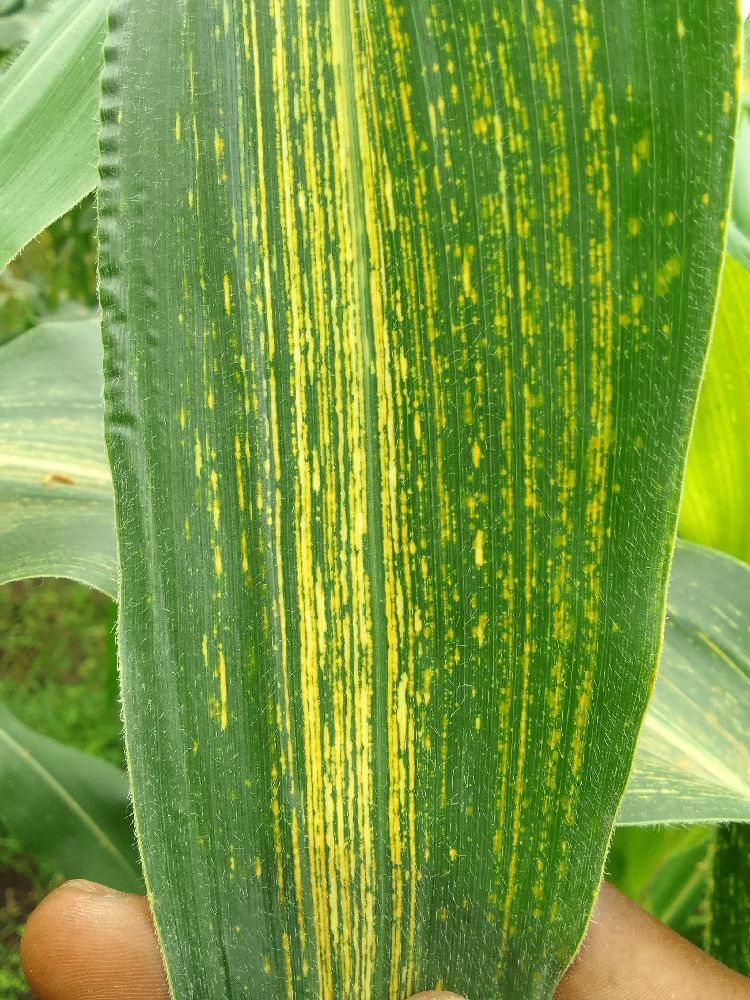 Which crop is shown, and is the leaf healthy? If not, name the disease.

maize, maize streak virus
